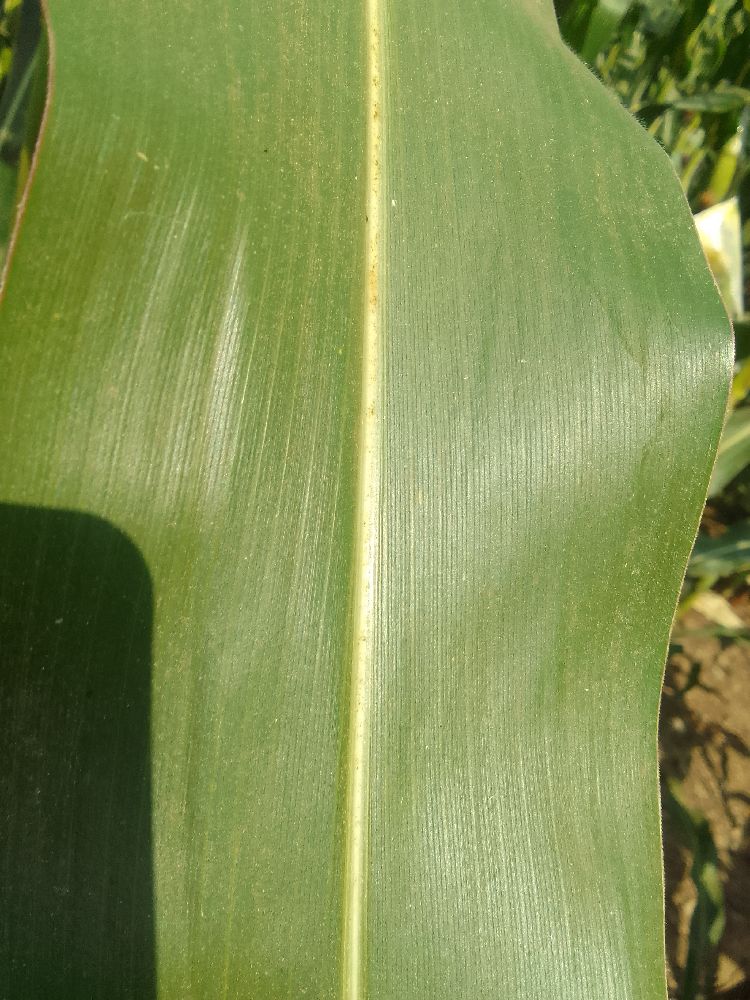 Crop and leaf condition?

maize, healthy
